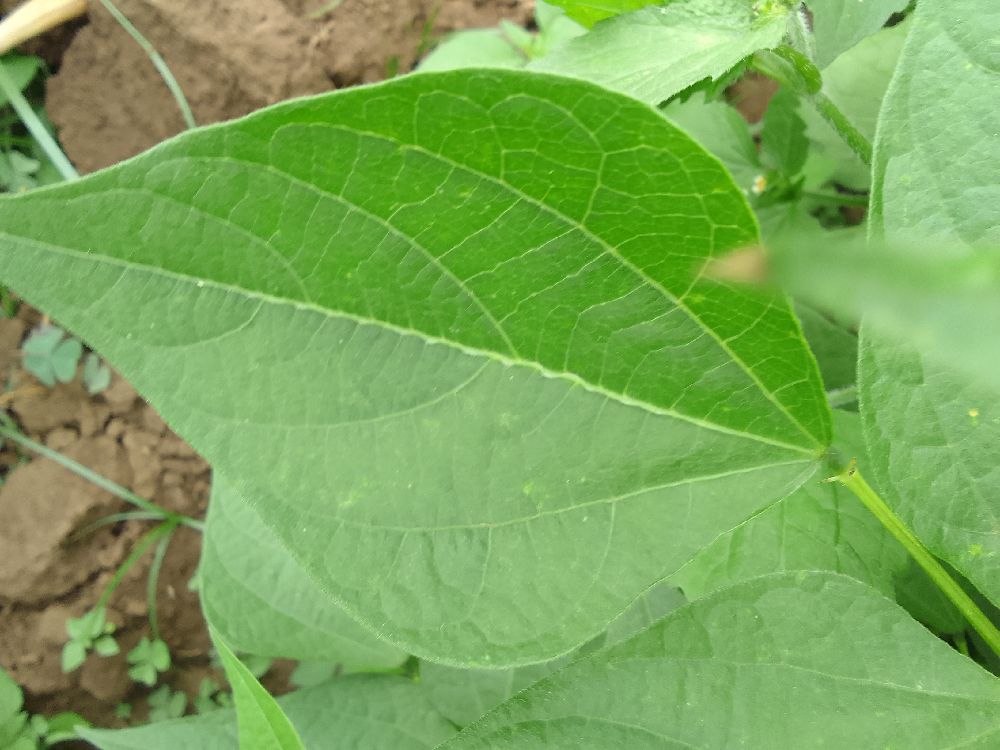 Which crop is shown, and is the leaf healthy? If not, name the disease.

common bean, healthy
